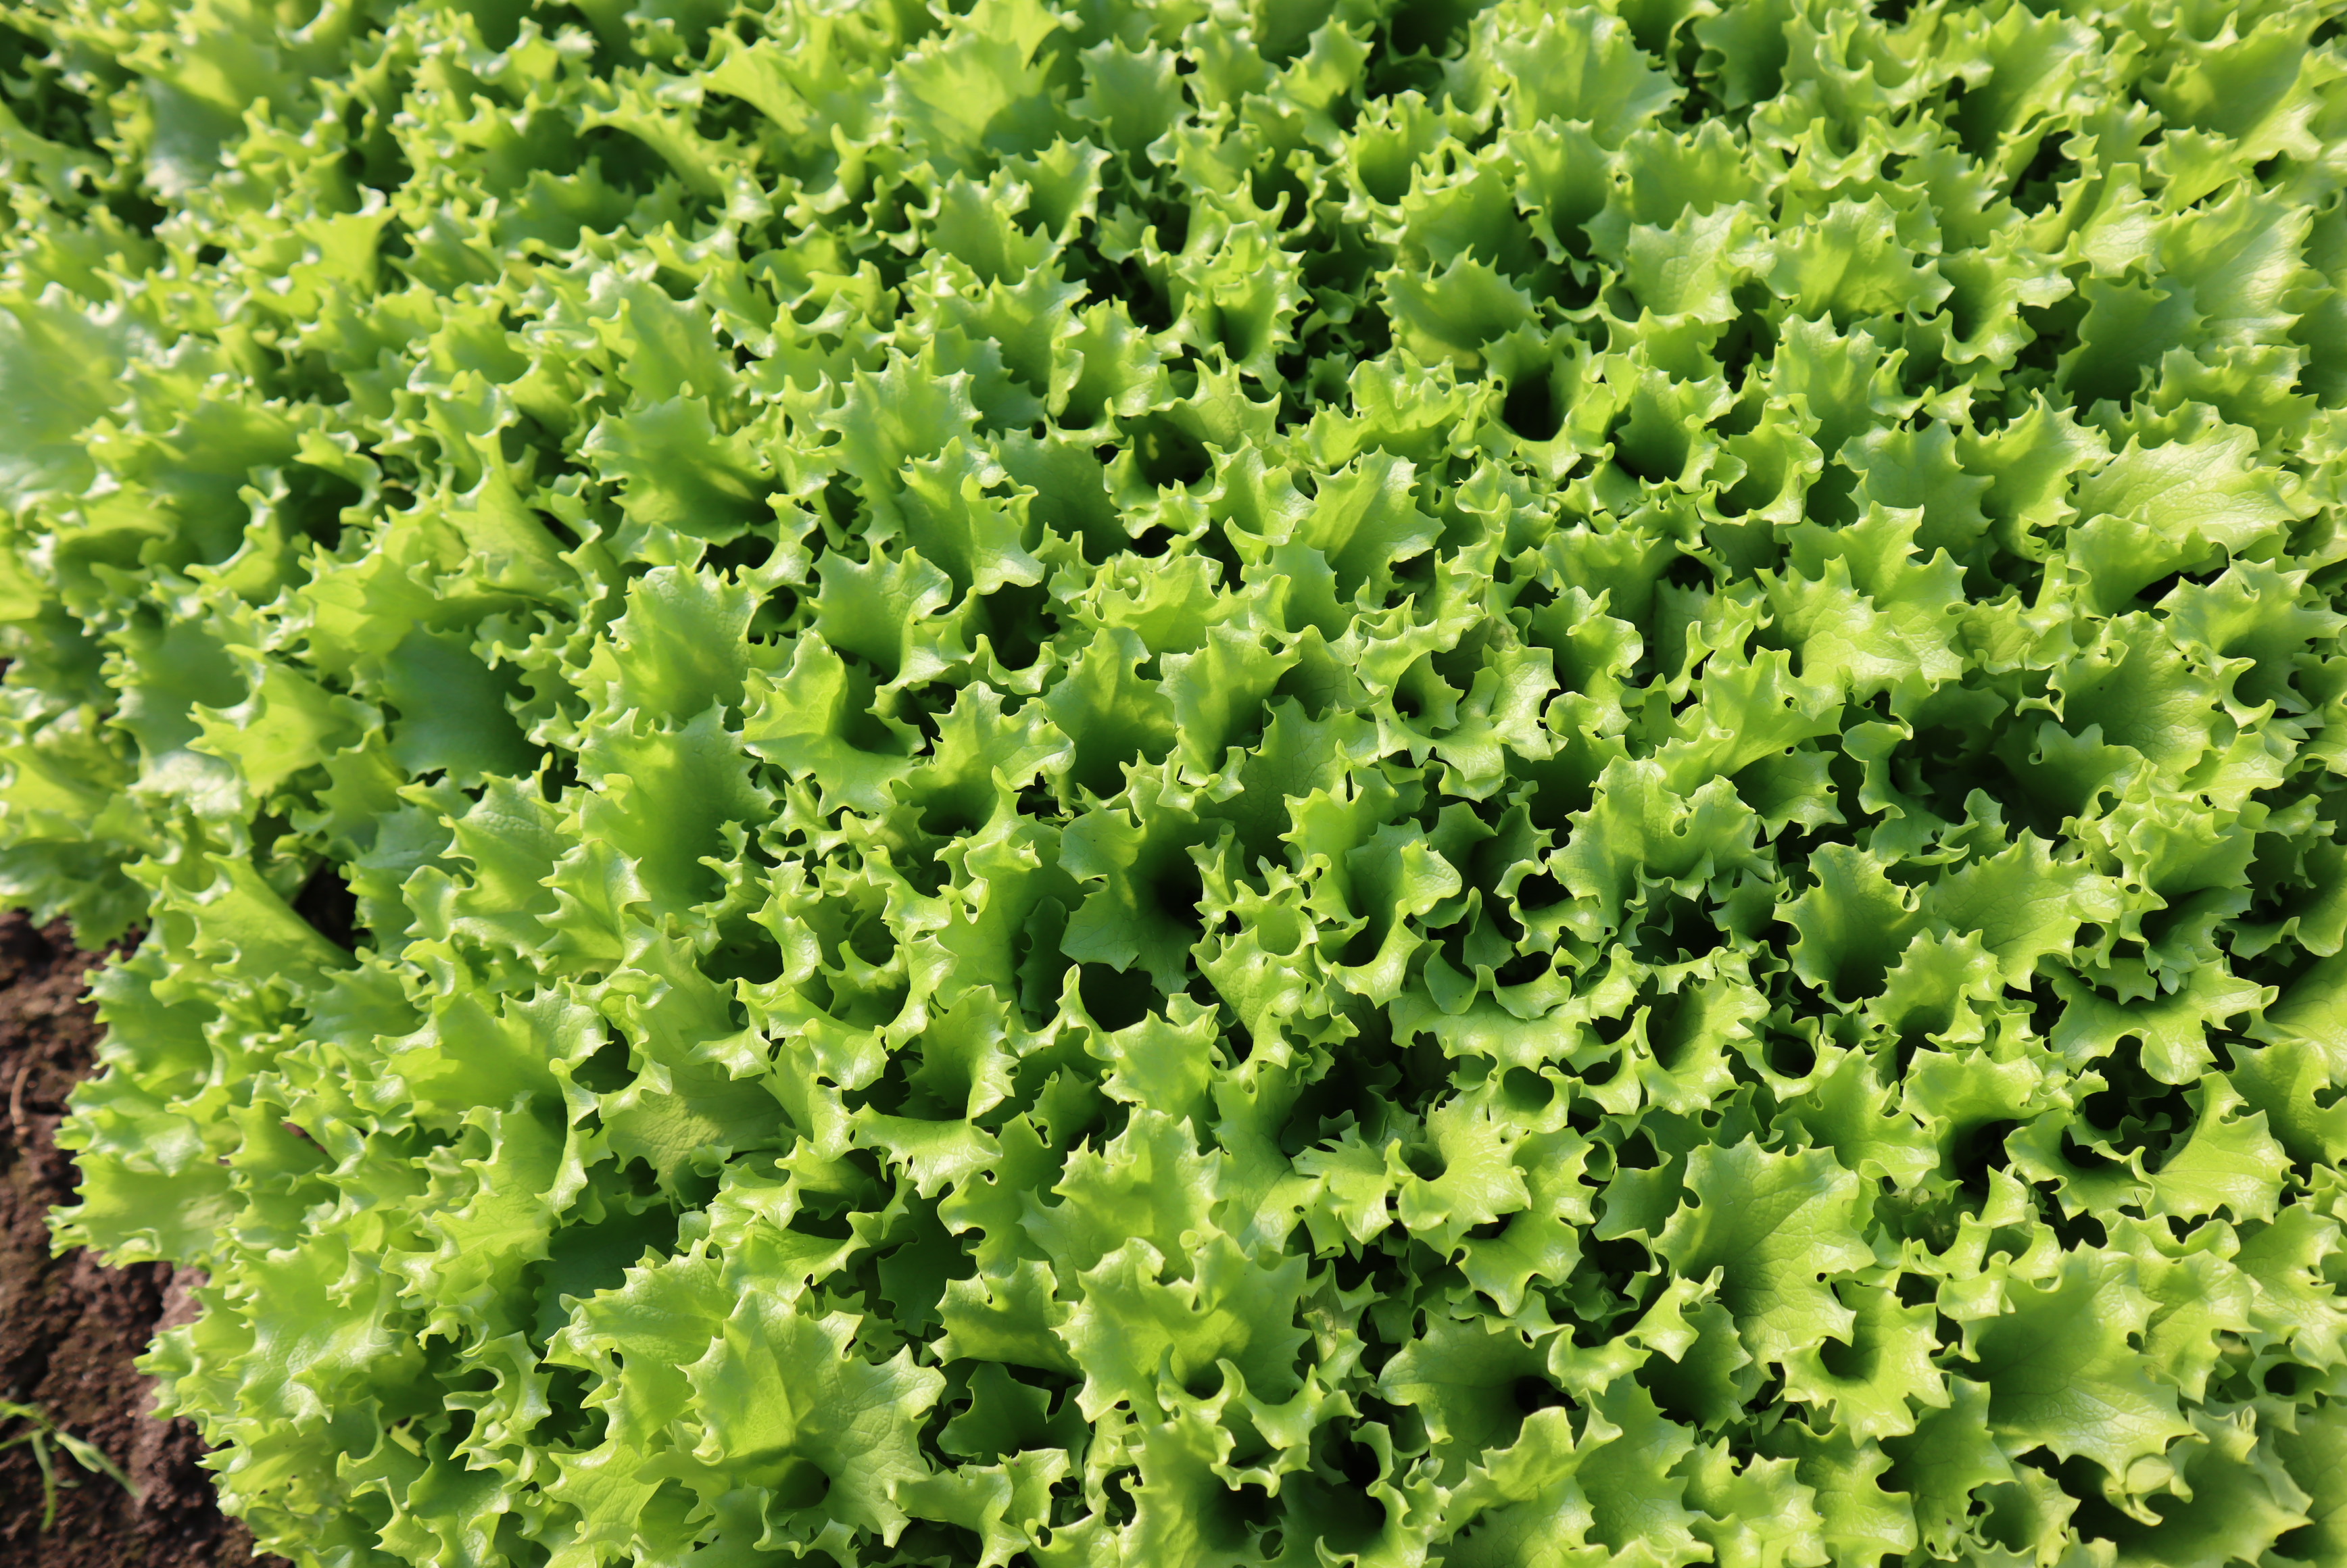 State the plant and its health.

lettuce, healthy
